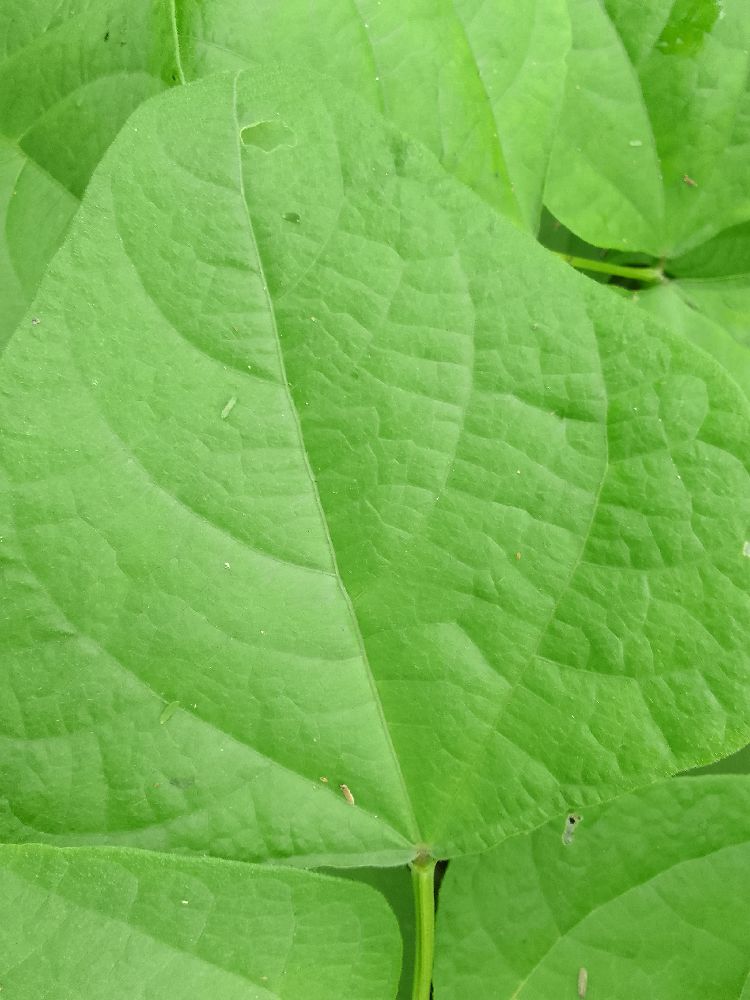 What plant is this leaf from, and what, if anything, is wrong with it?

common bean, healthy
